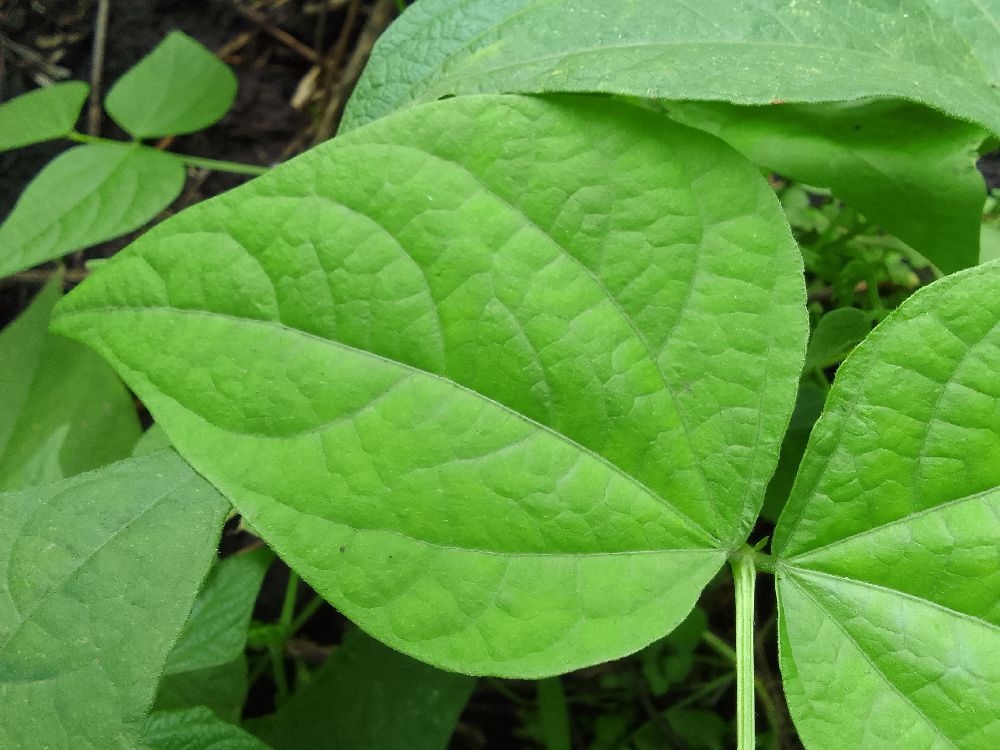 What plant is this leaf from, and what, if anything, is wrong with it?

common bean, healthy
